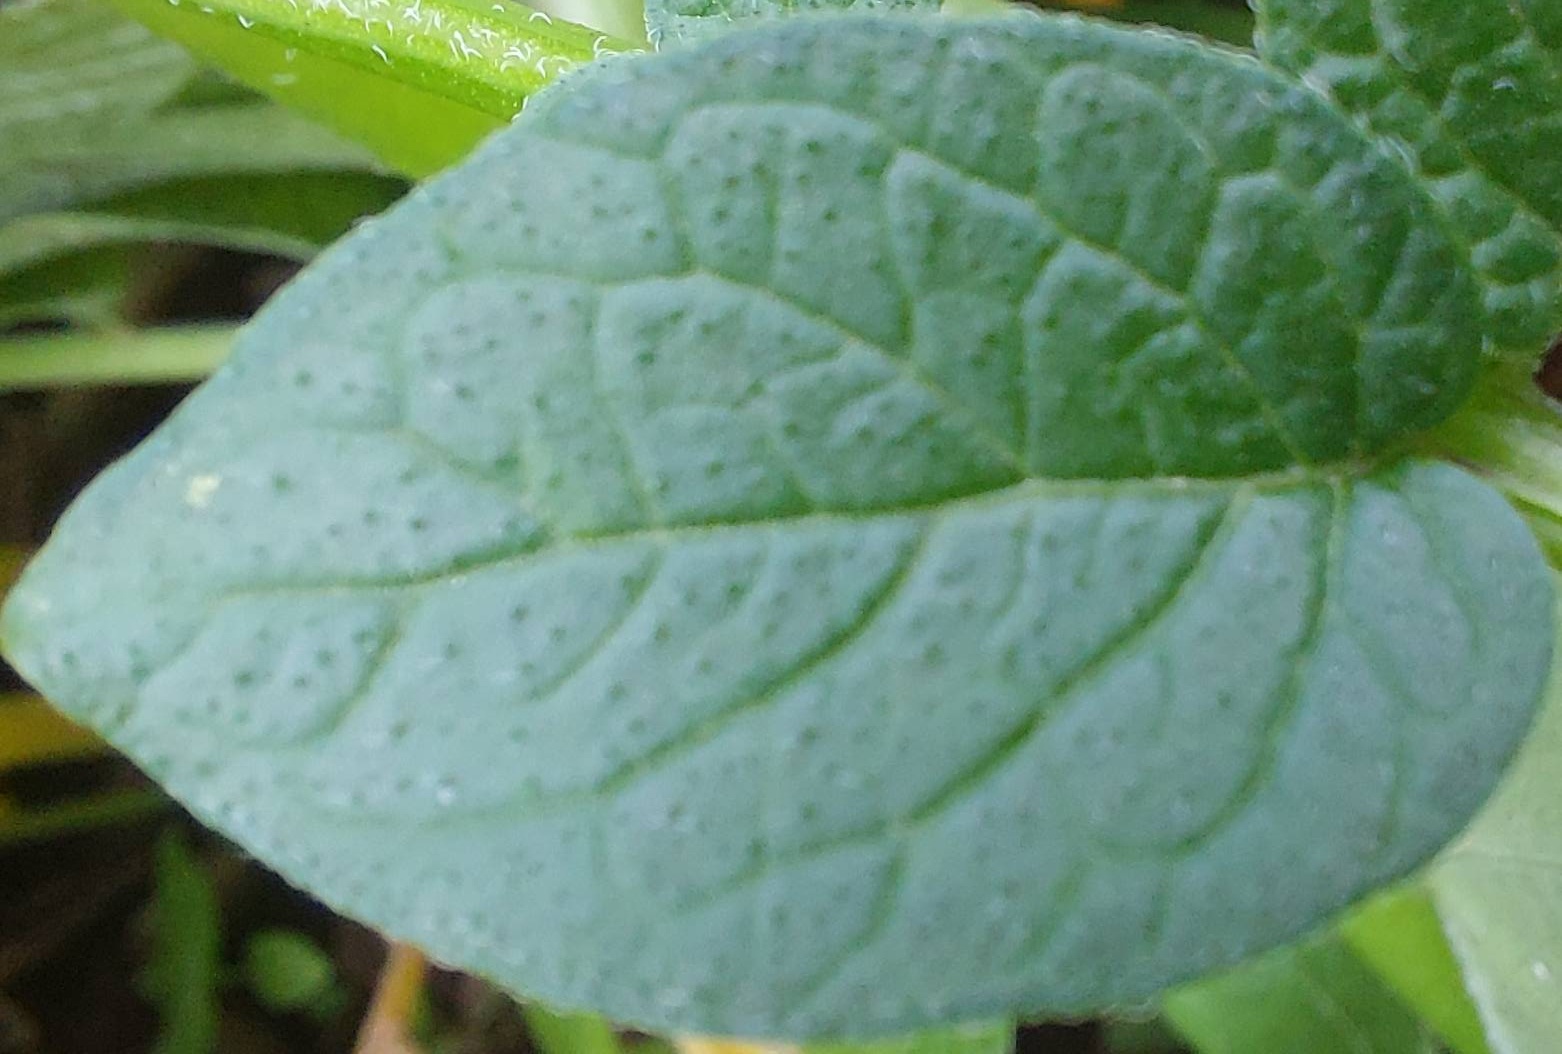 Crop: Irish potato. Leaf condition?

healthy
